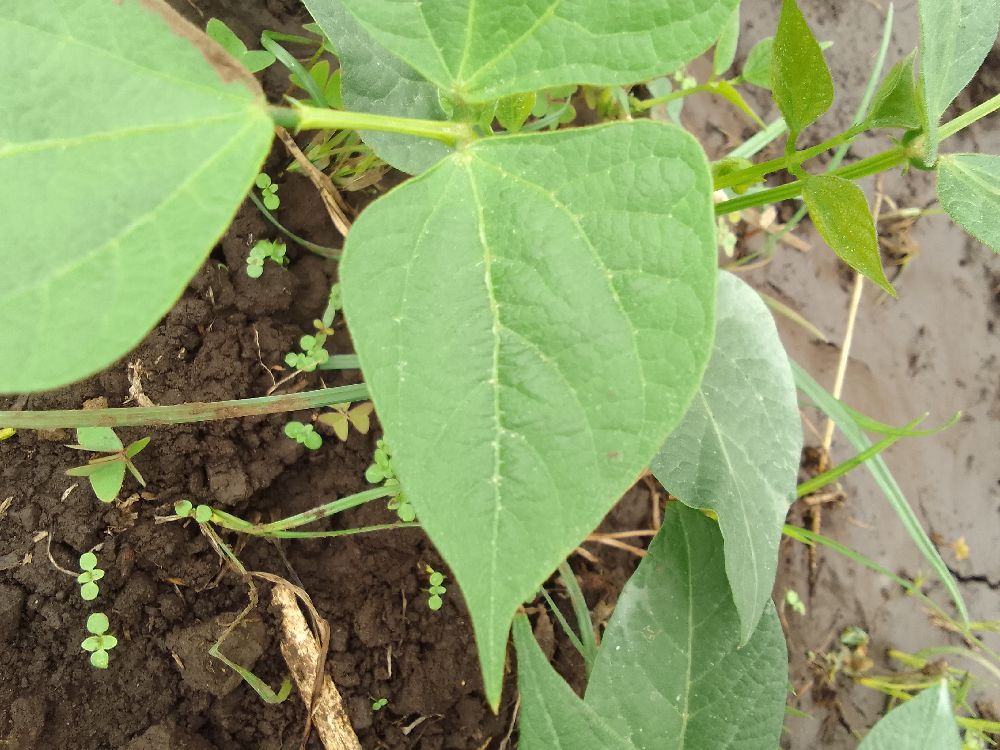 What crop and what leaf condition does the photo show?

common bean, healthy
